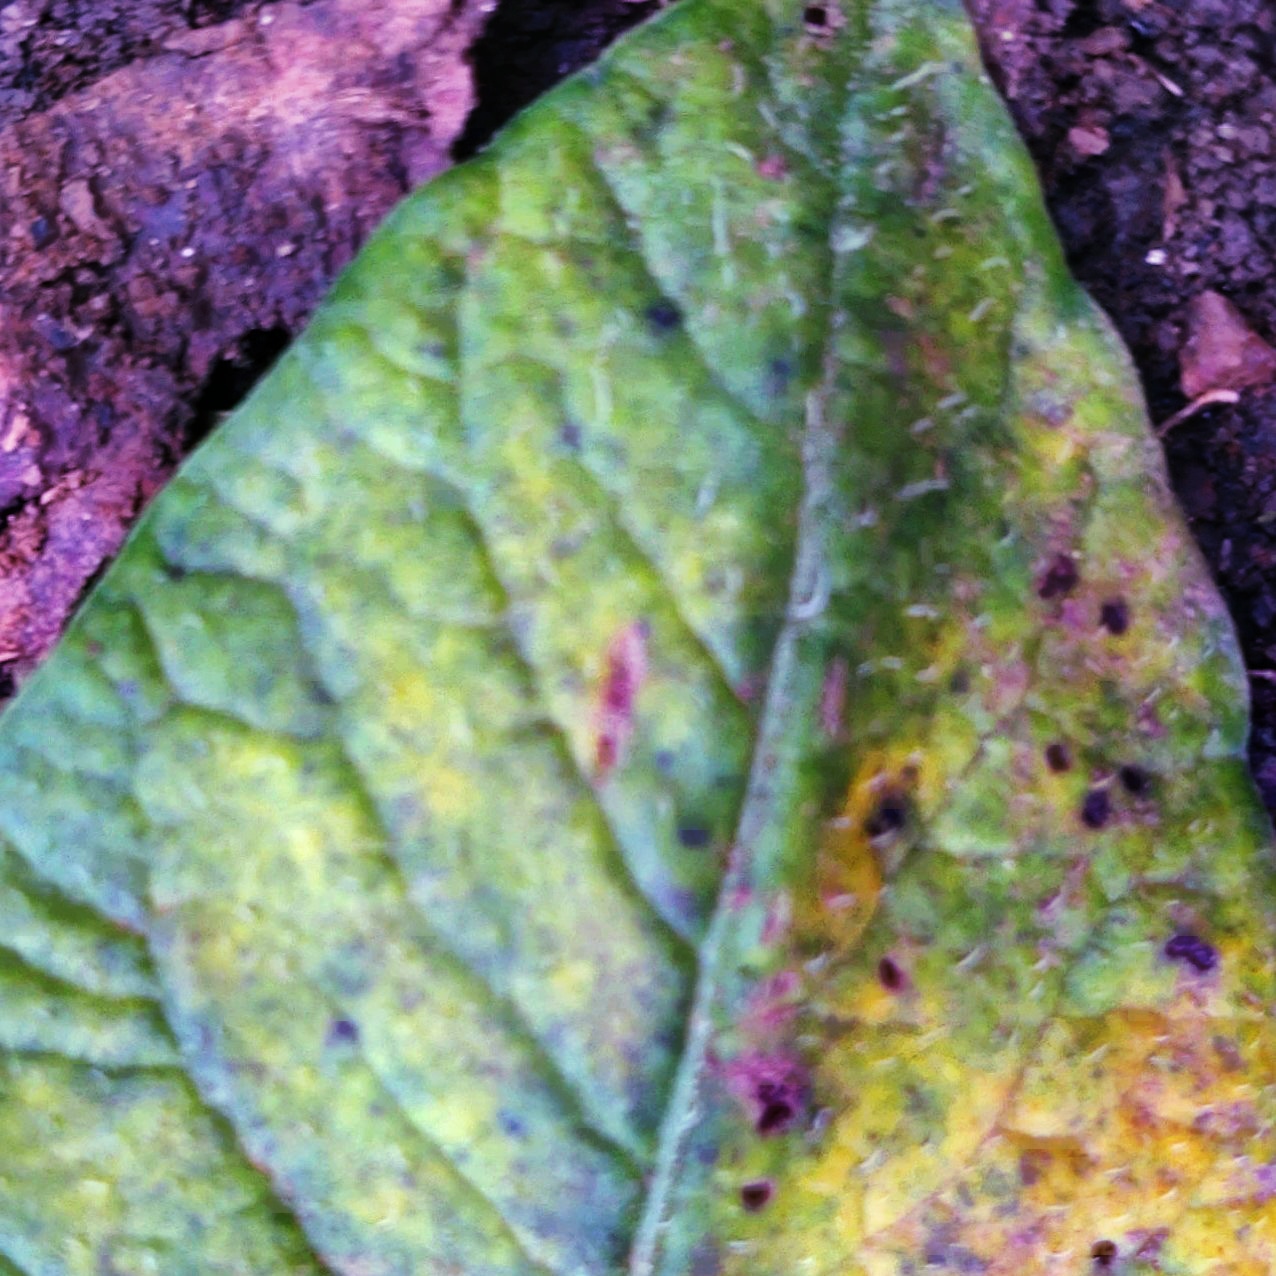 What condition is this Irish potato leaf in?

late blight
